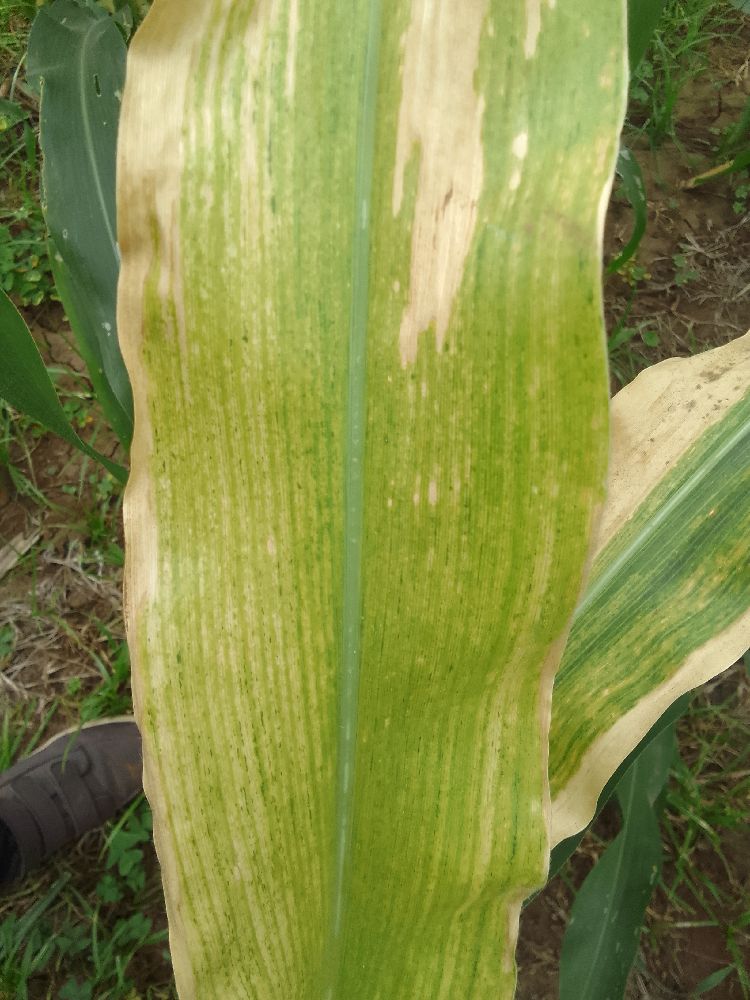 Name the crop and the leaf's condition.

maize, maize lethal necrosis
